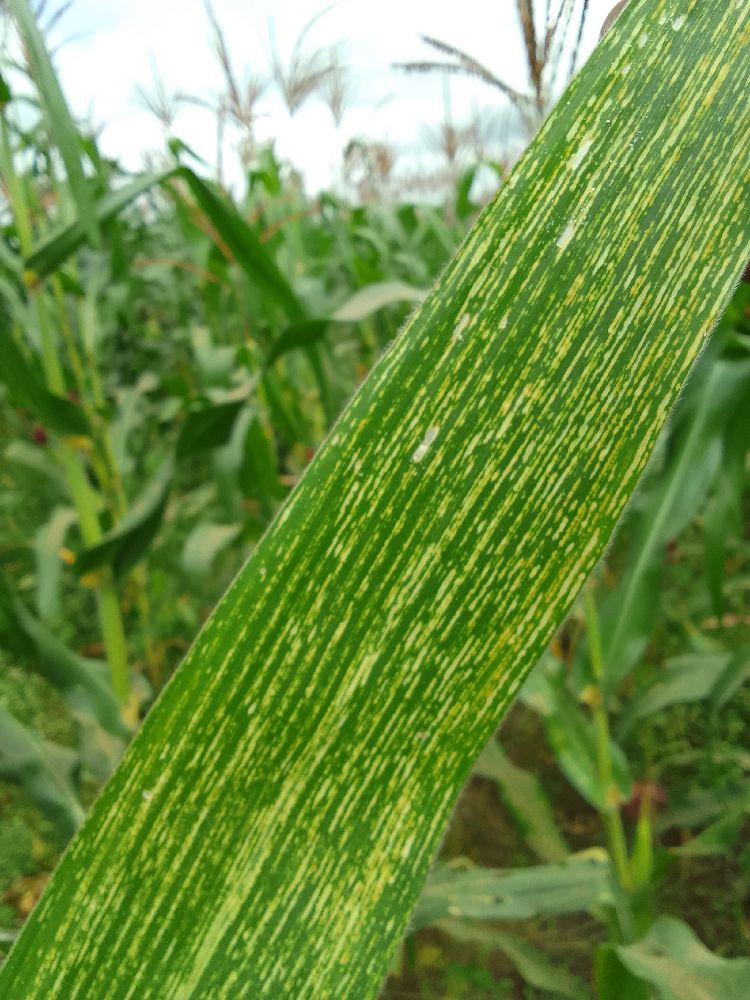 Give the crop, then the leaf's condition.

maize, maize streak virus
